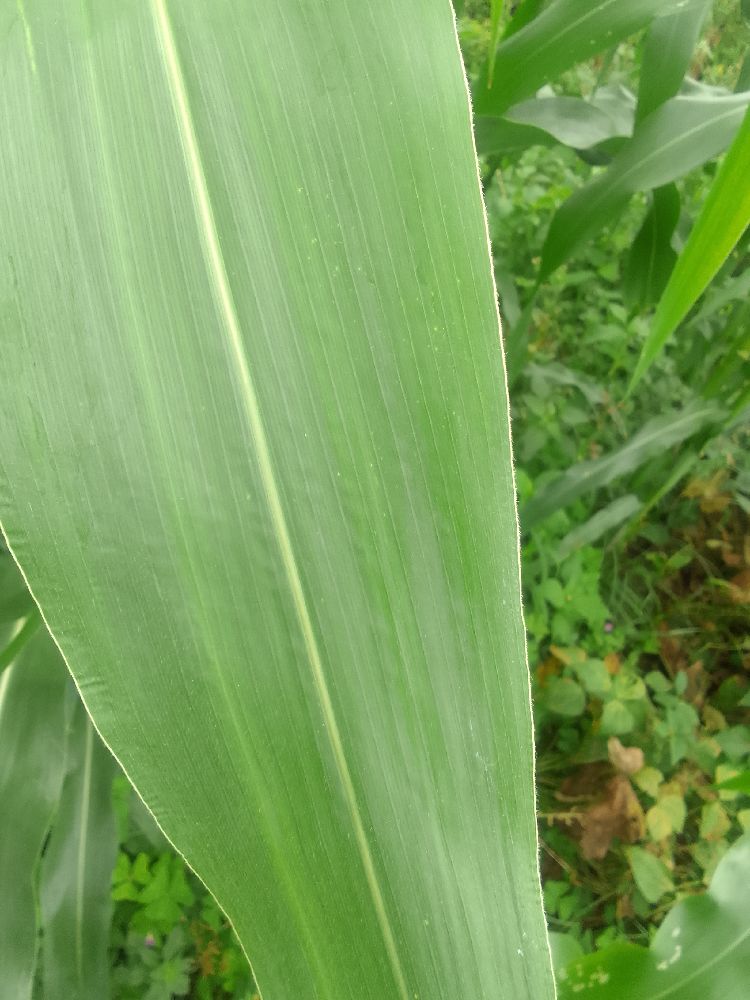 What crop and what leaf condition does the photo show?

maize, healthy
